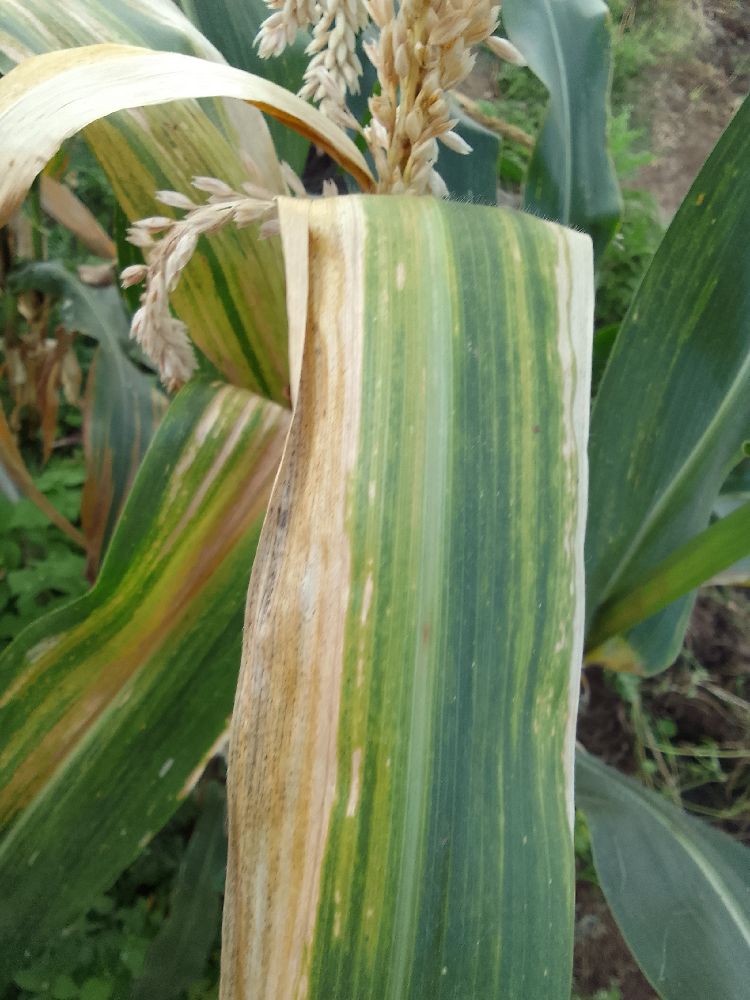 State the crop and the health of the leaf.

maize, maize lethal necrosis
